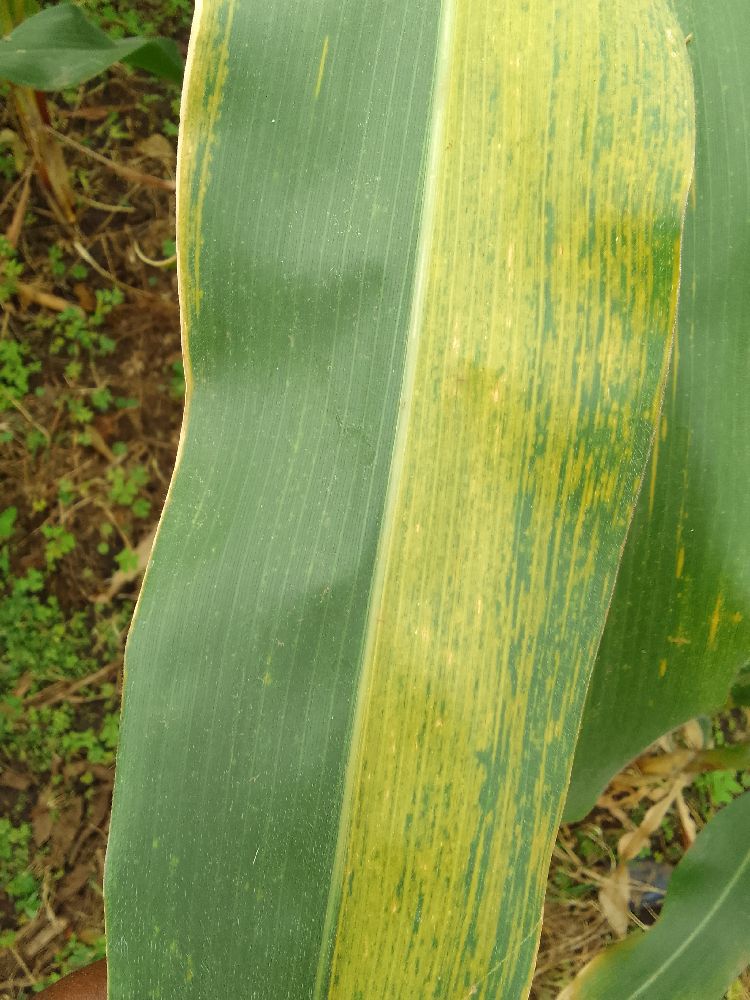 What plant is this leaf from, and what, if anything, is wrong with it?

maize, maize lethal necrosis
